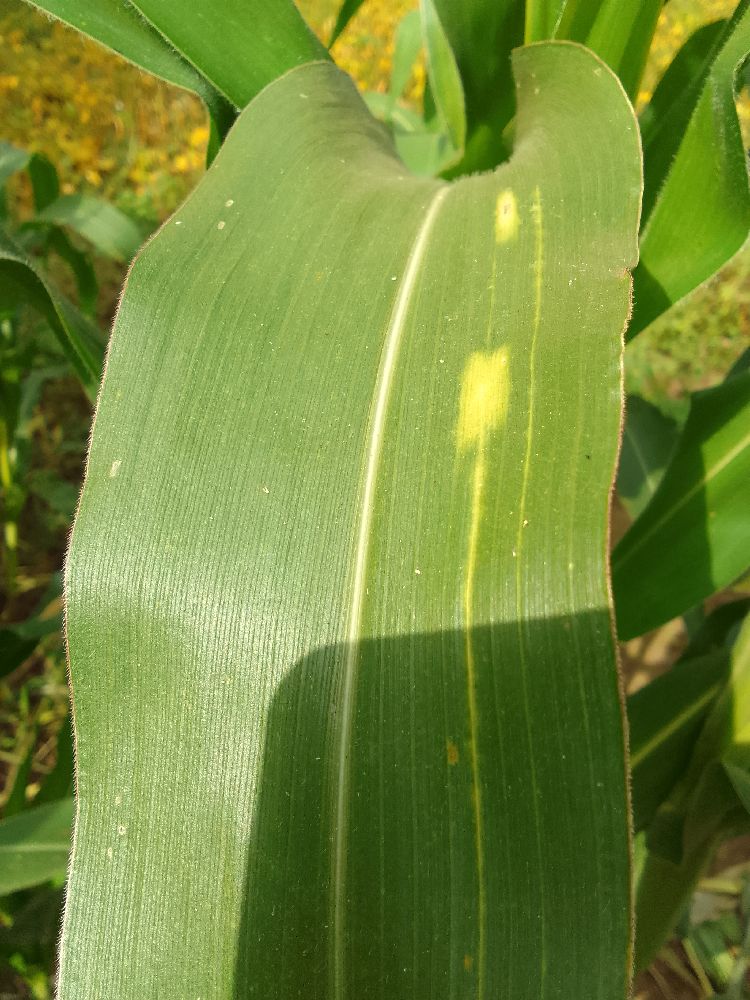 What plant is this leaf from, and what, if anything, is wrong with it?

maize, healthy
